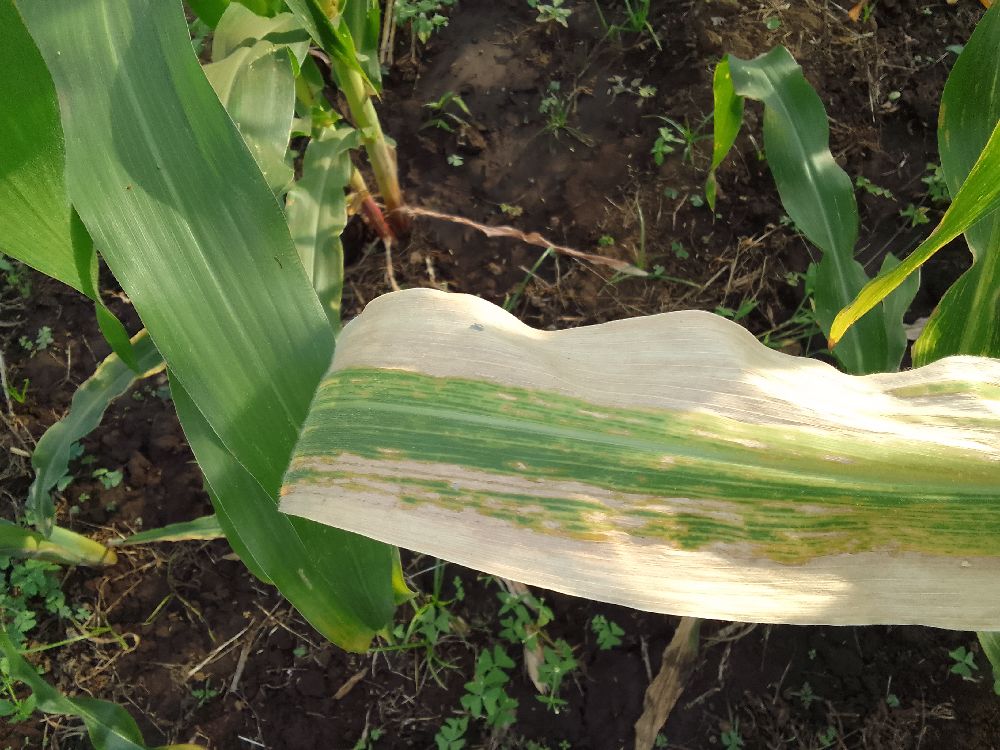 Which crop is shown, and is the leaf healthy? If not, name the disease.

maize, maize lethal necrosis
